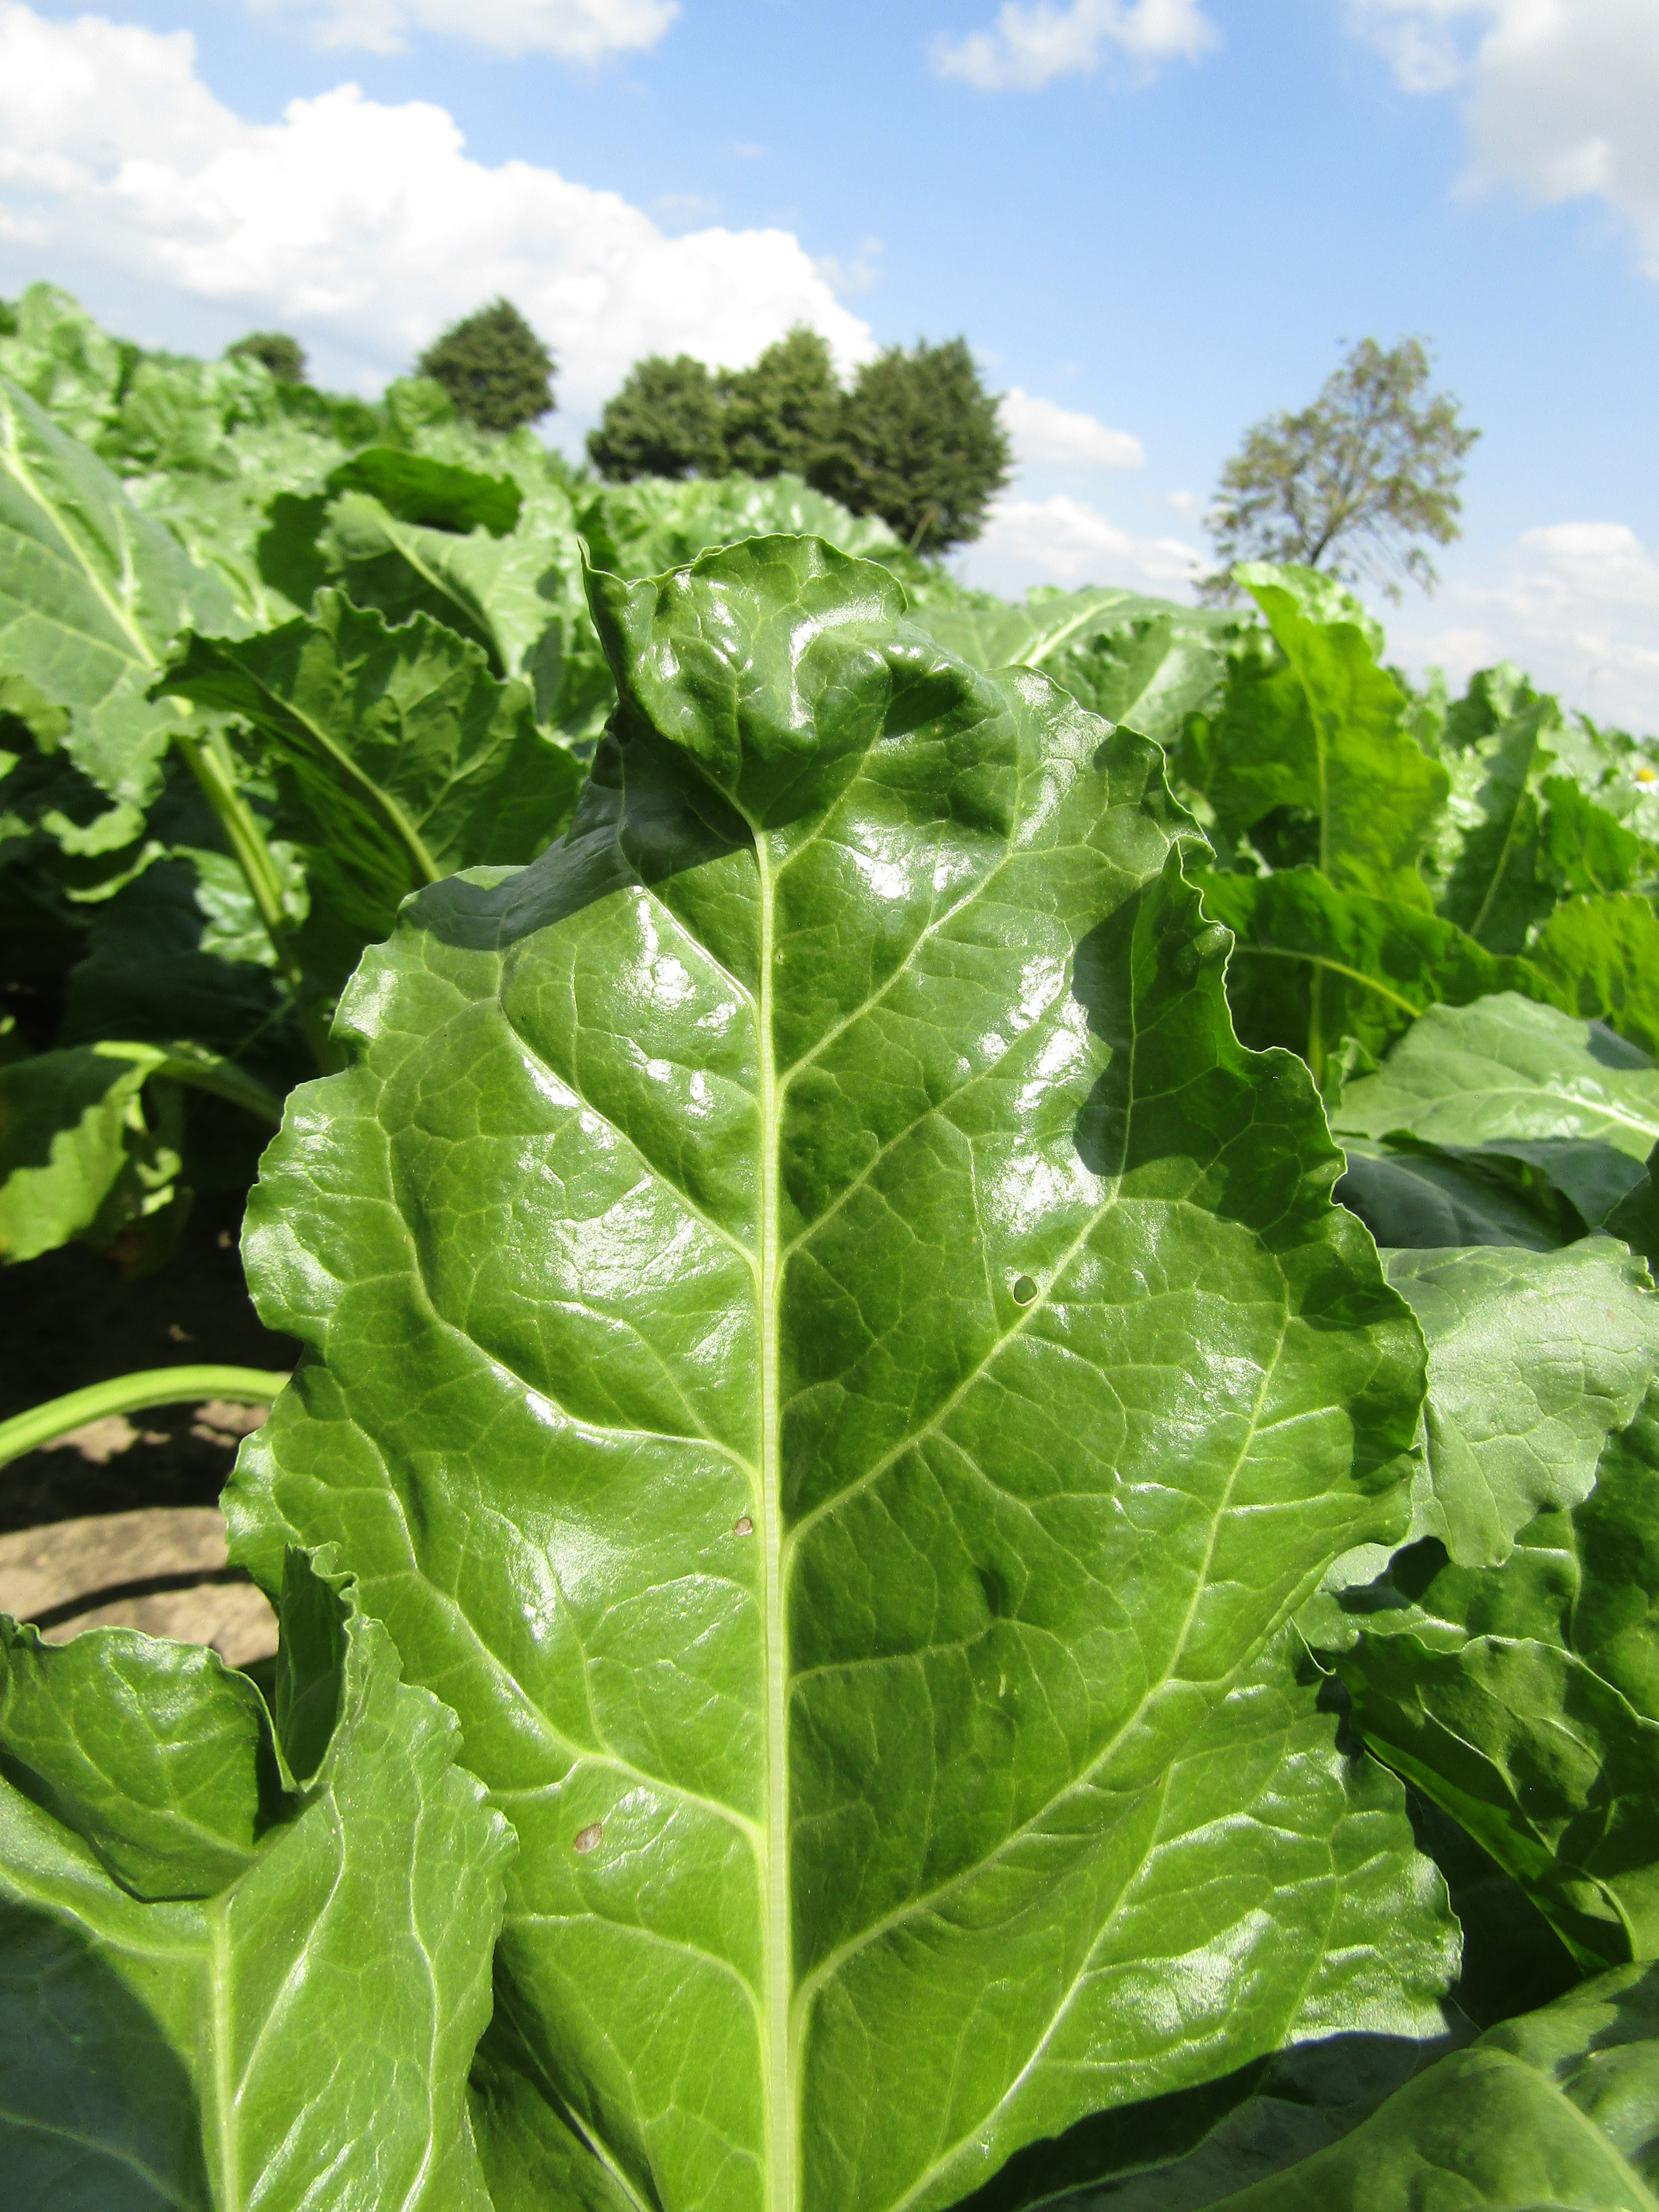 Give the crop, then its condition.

beet, cercospora
